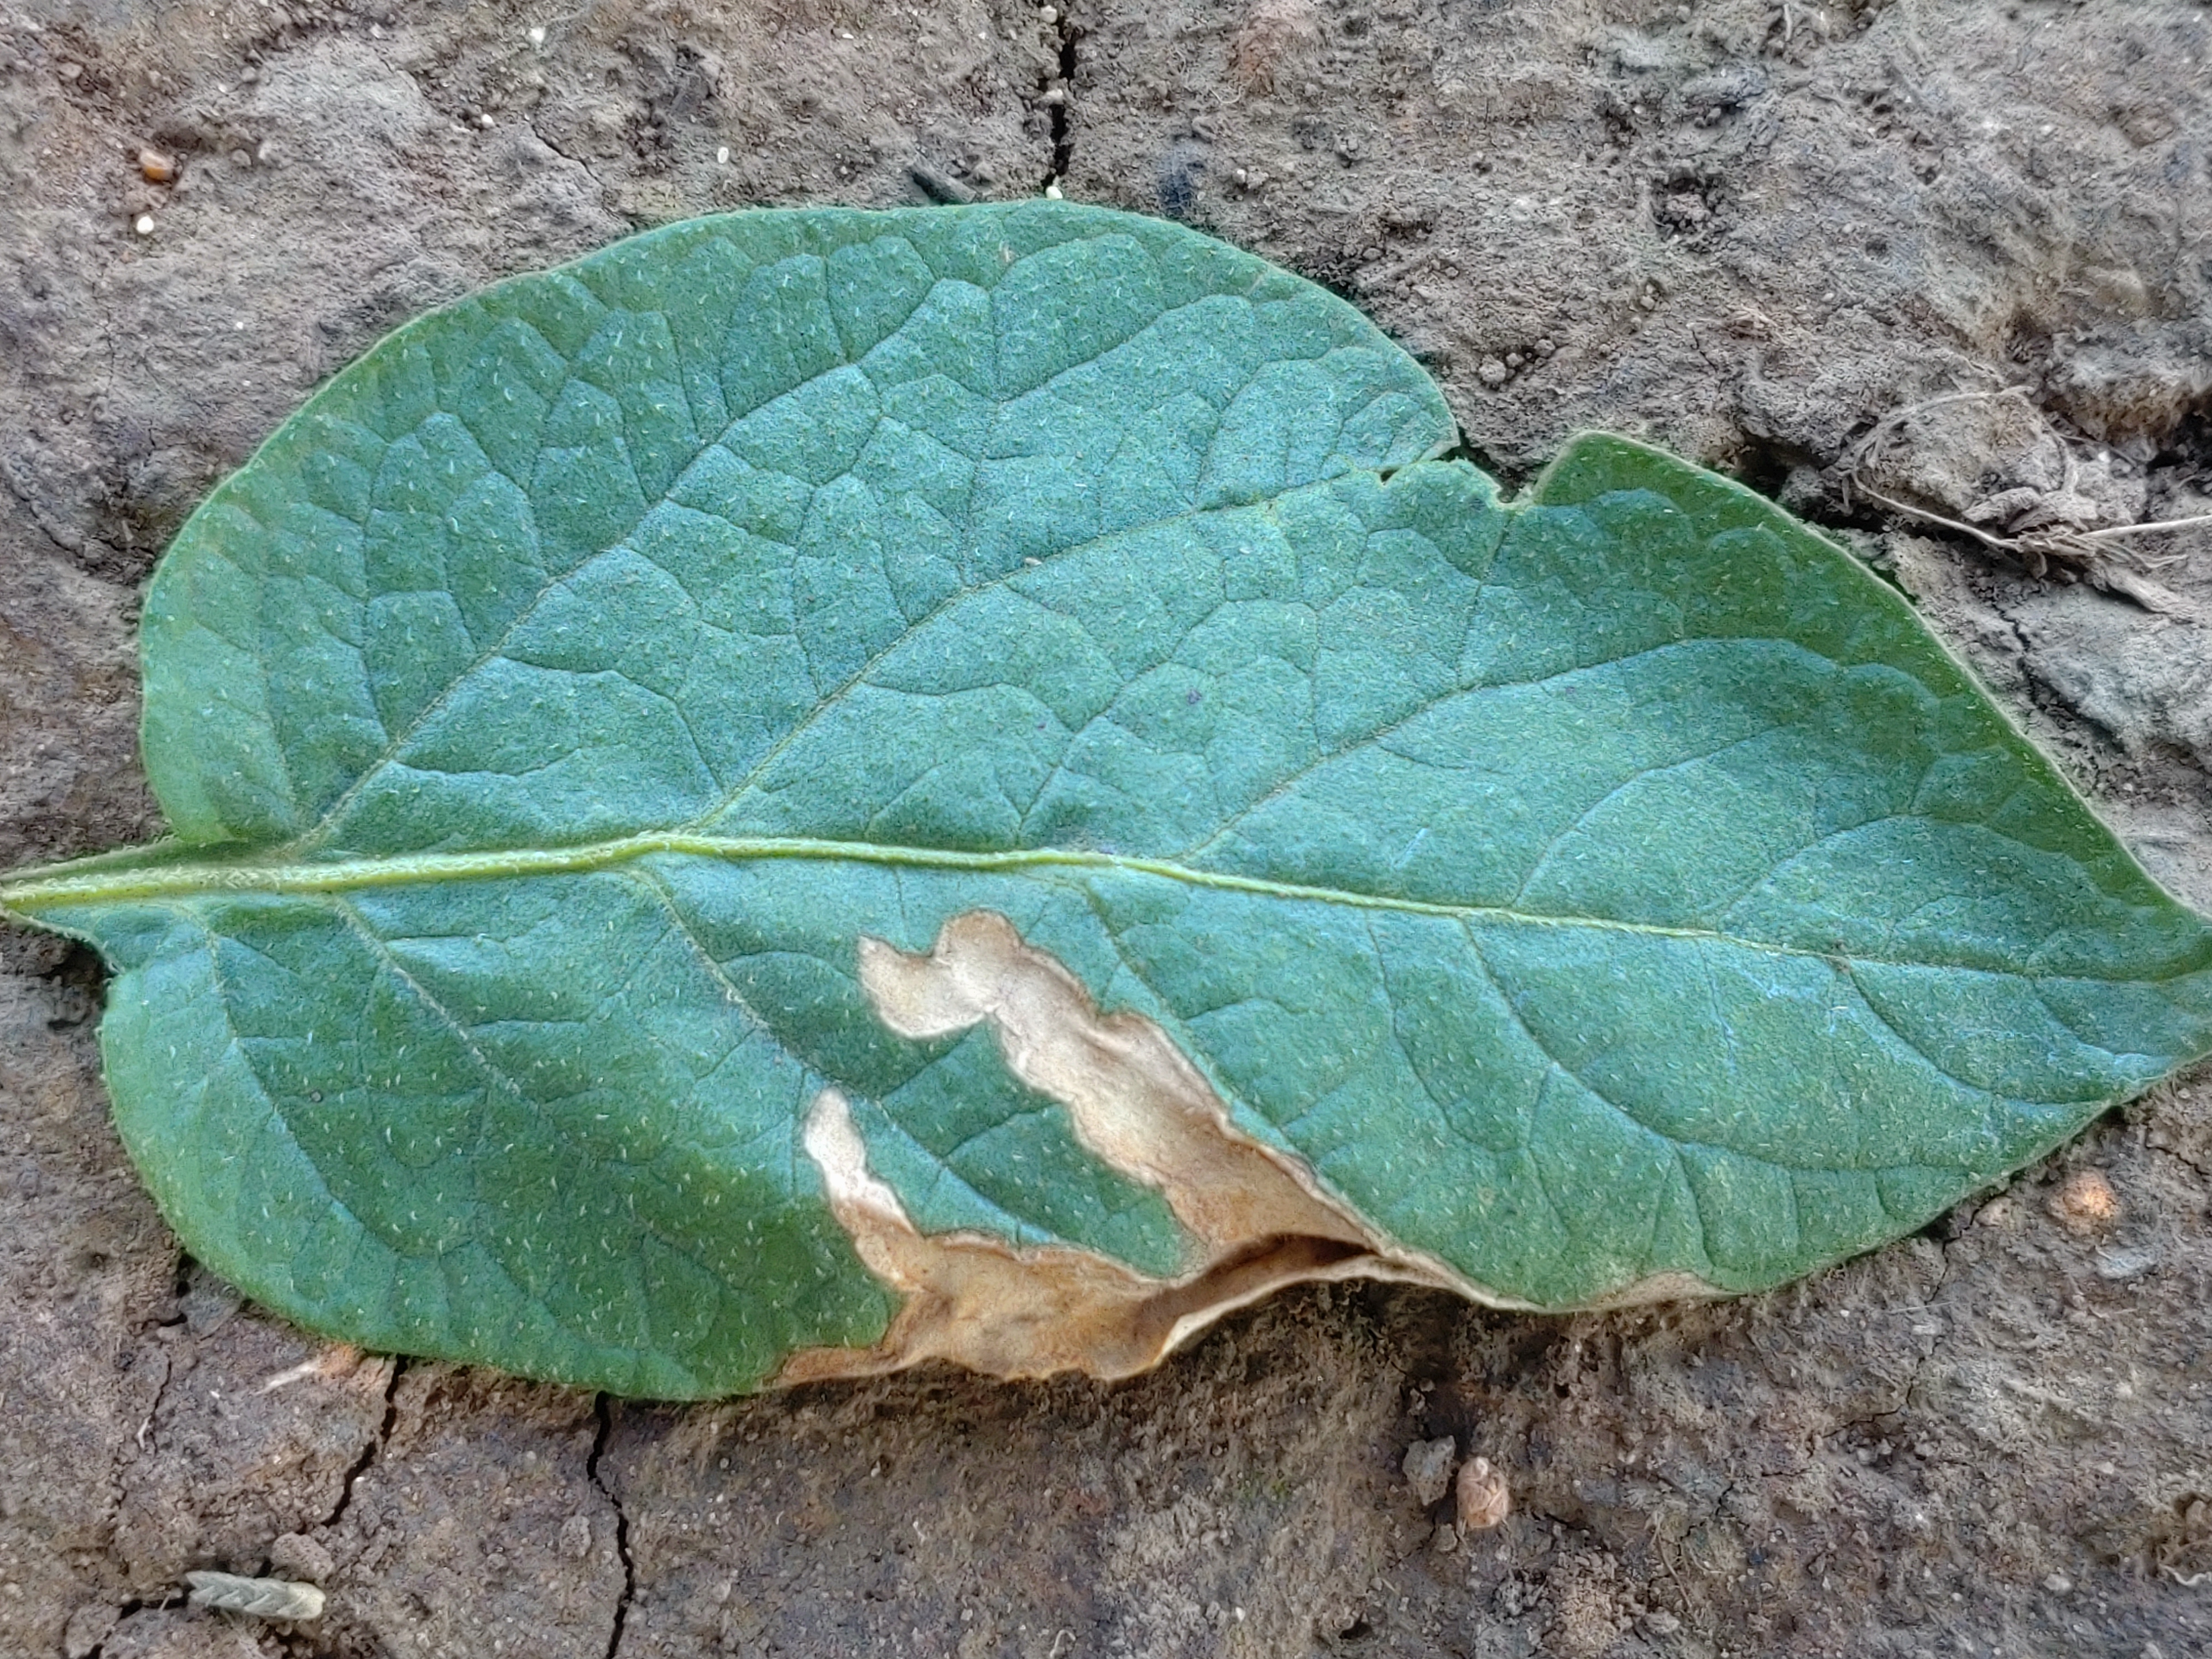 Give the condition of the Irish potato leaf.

early blight
